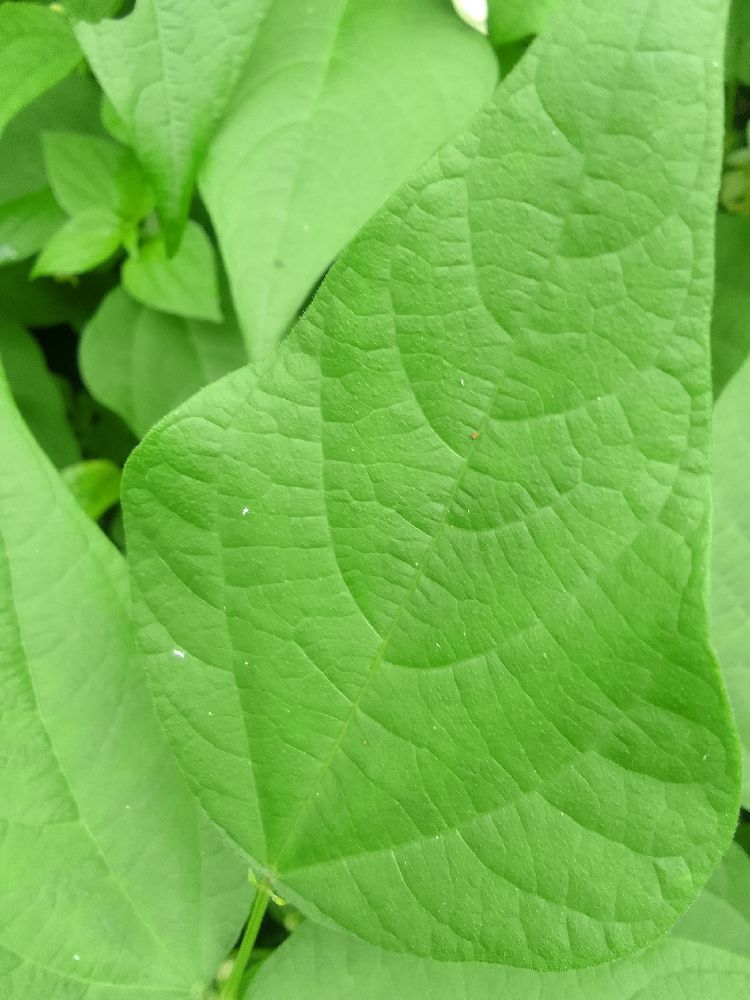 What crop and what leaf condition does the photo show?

common bean, healthy
